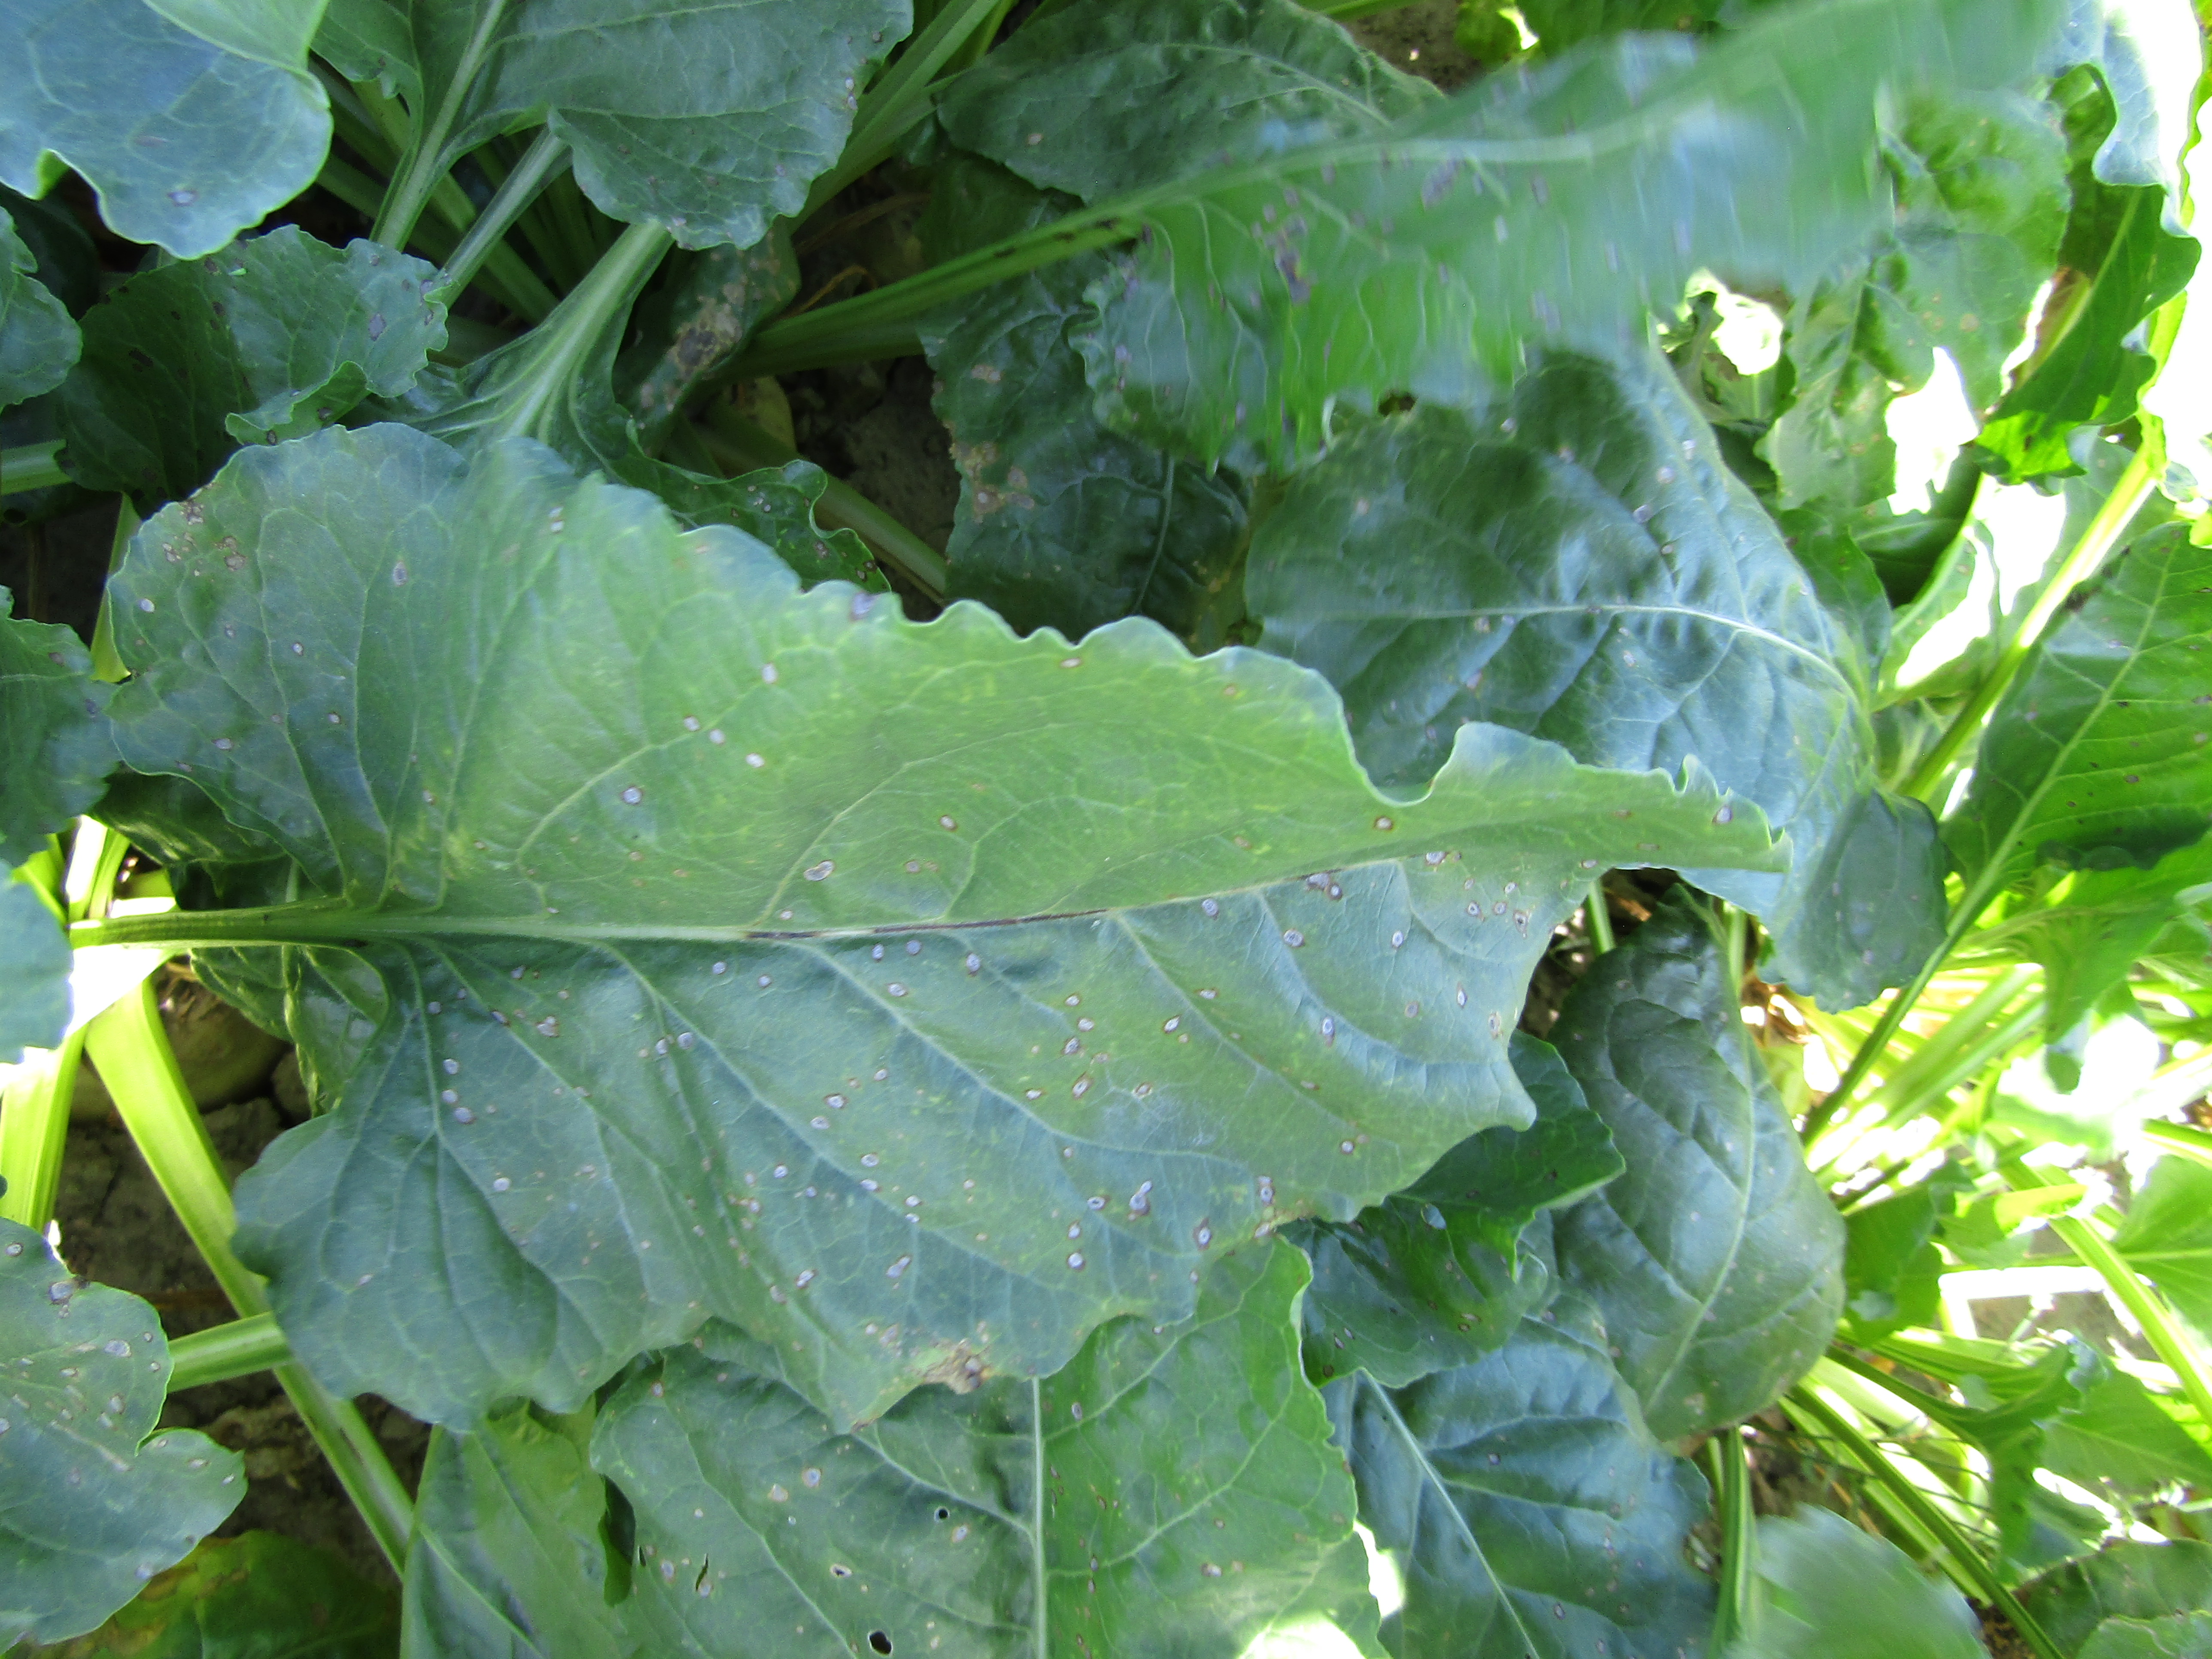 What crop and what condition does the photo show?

beet, cercospora
